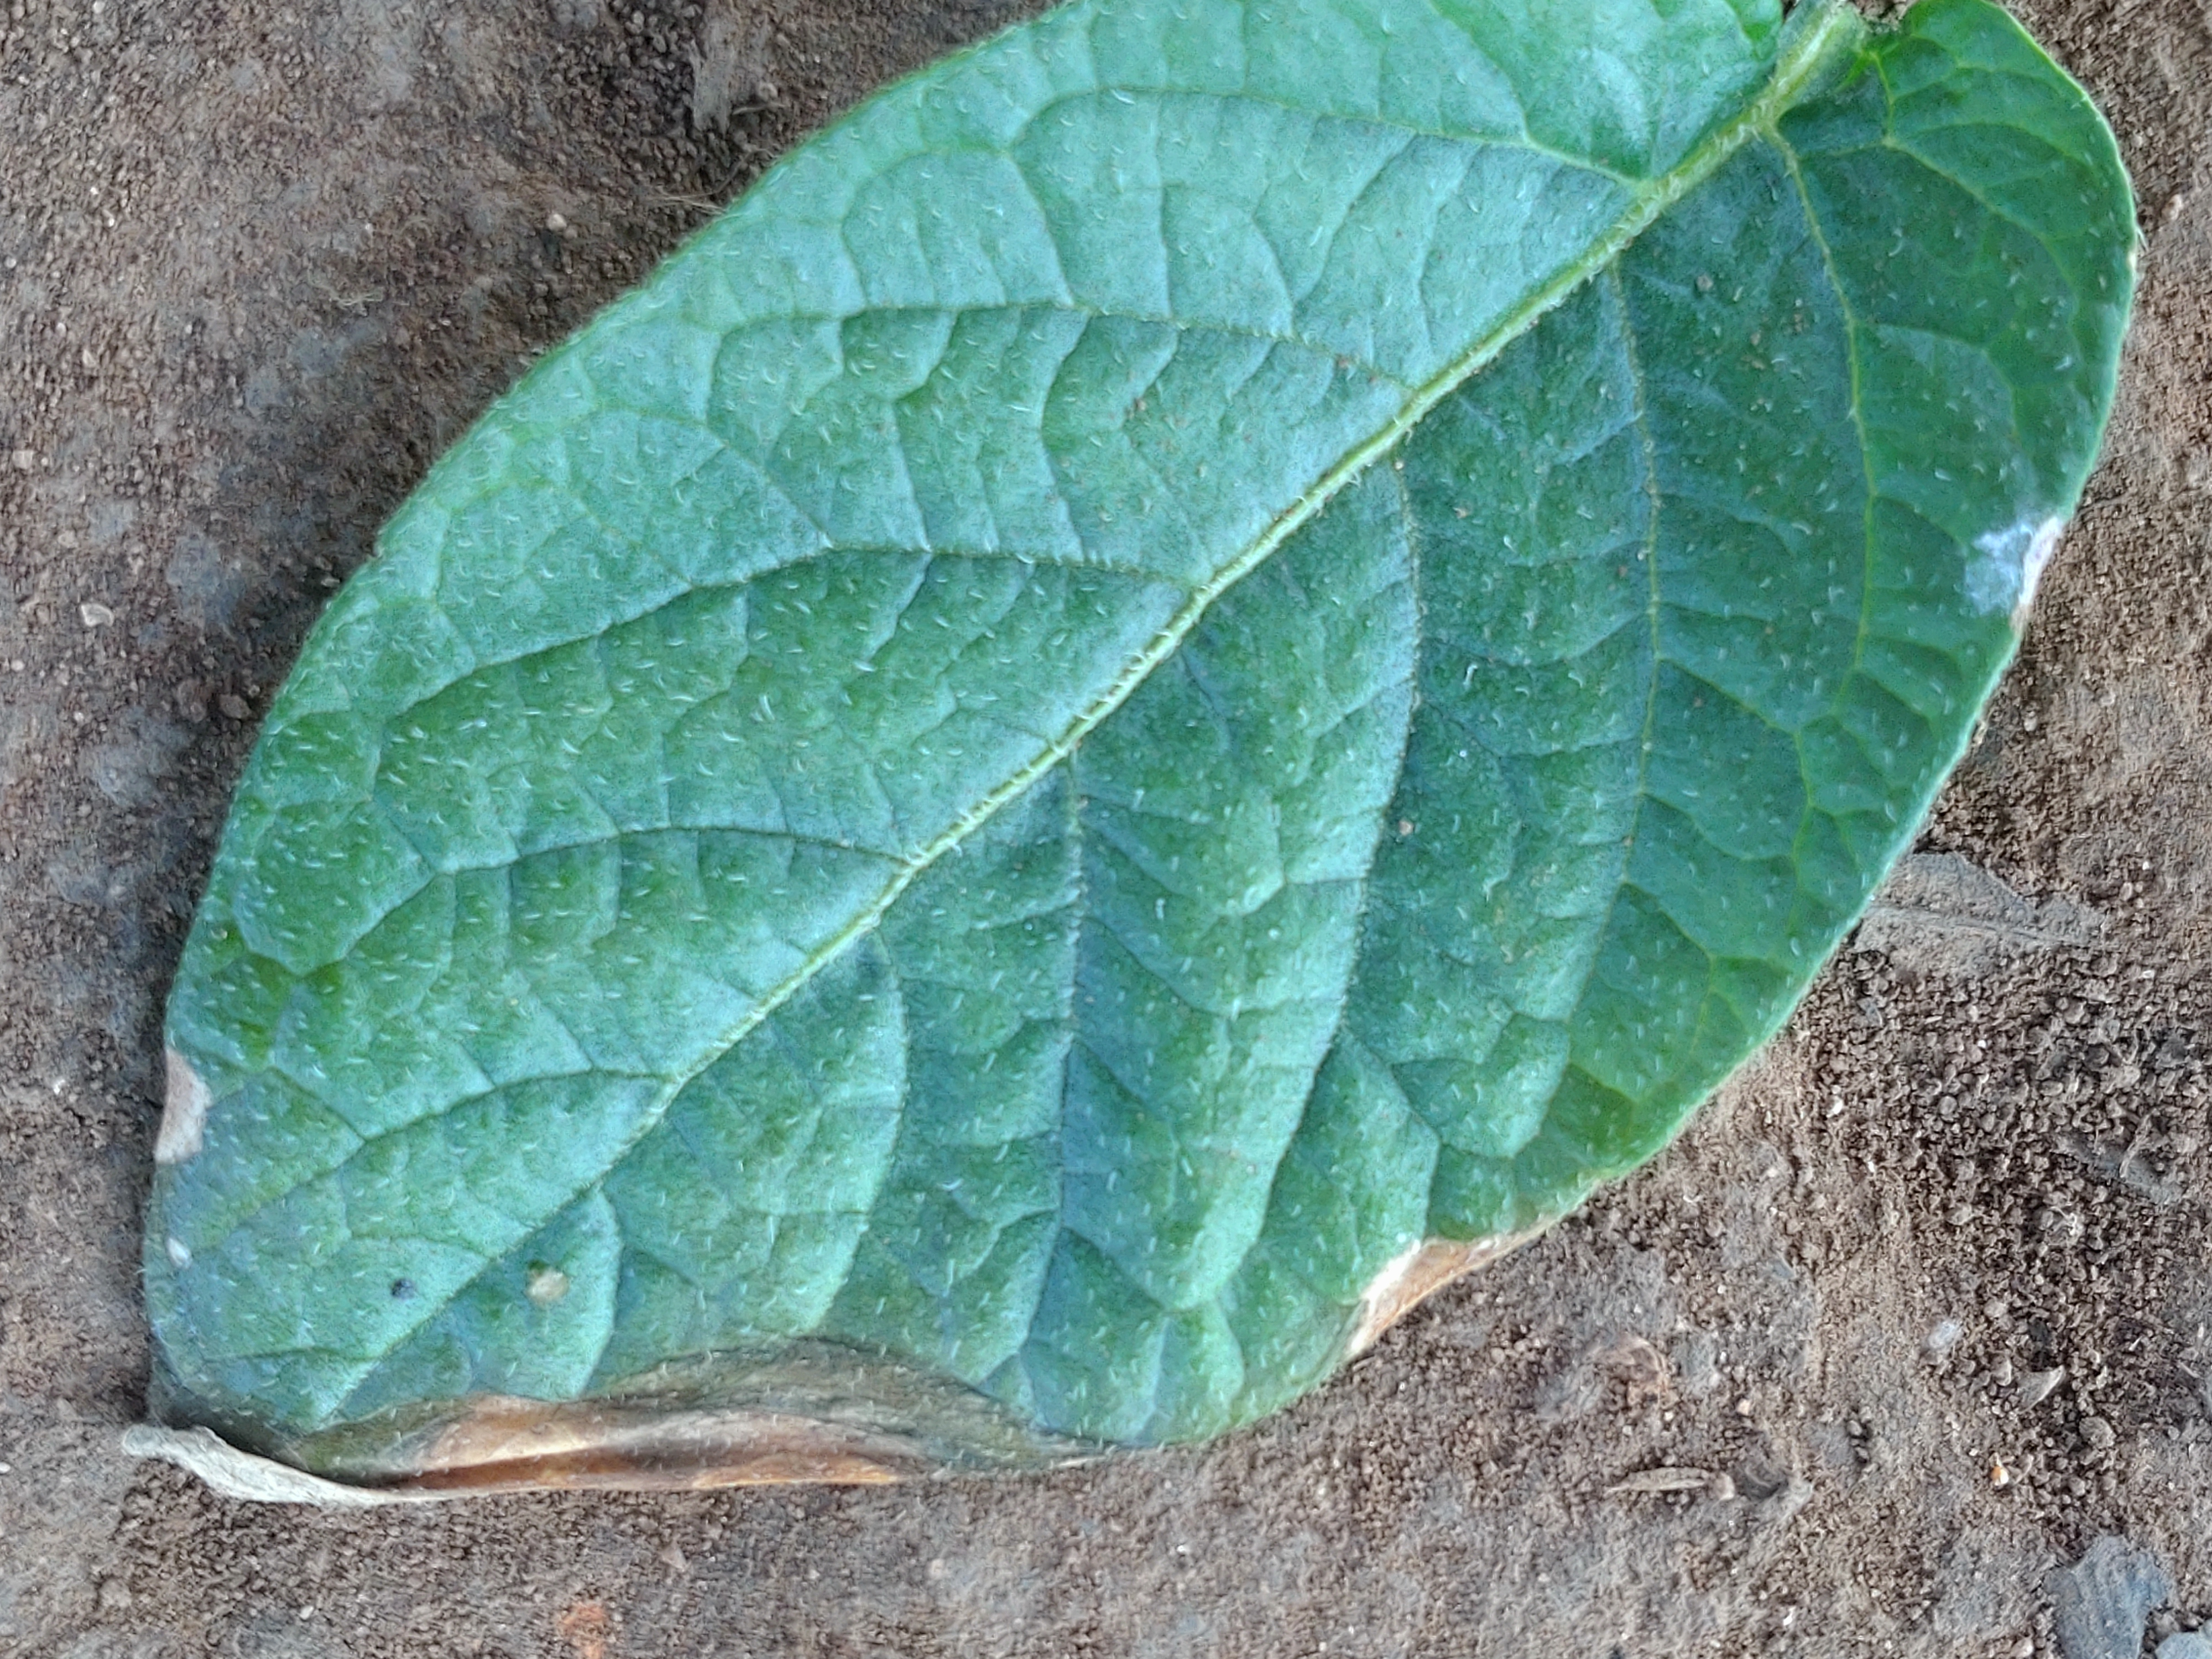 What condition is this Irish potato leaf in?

early blight
